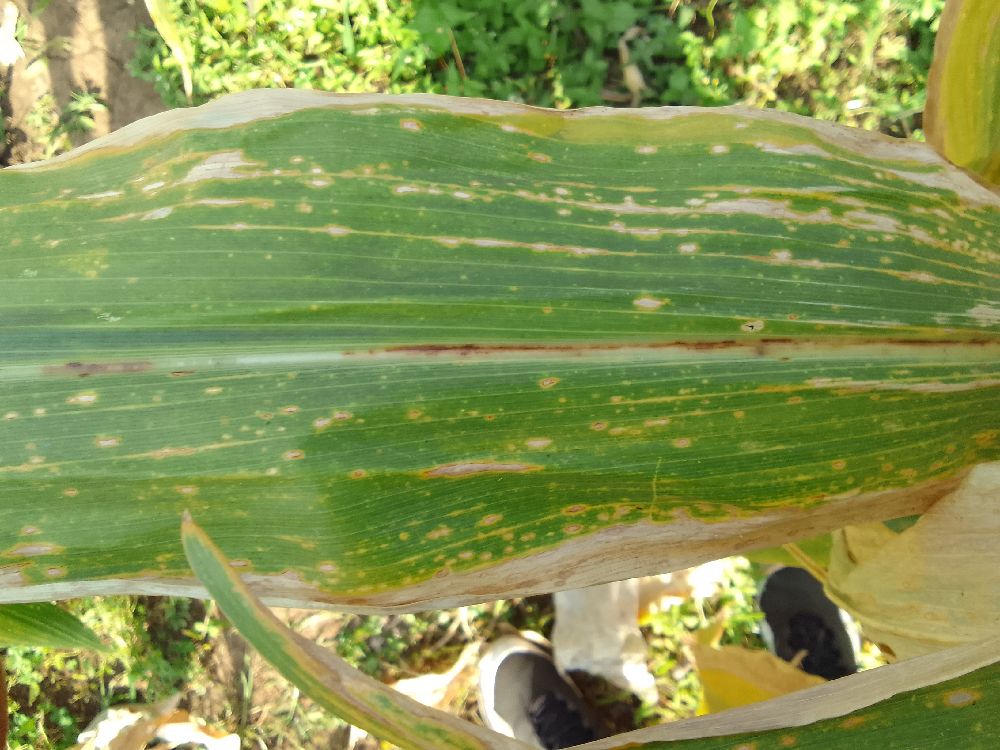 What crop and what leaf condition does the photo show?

maize, maize lethal necrosis
